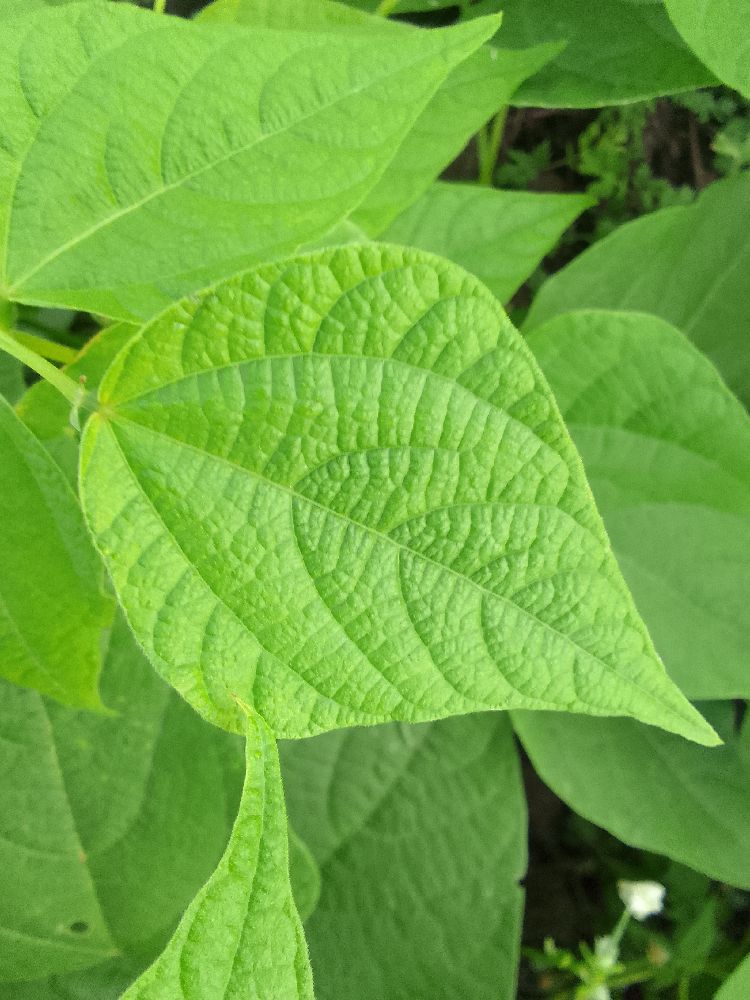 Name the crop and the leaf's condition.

common bean, healthy
